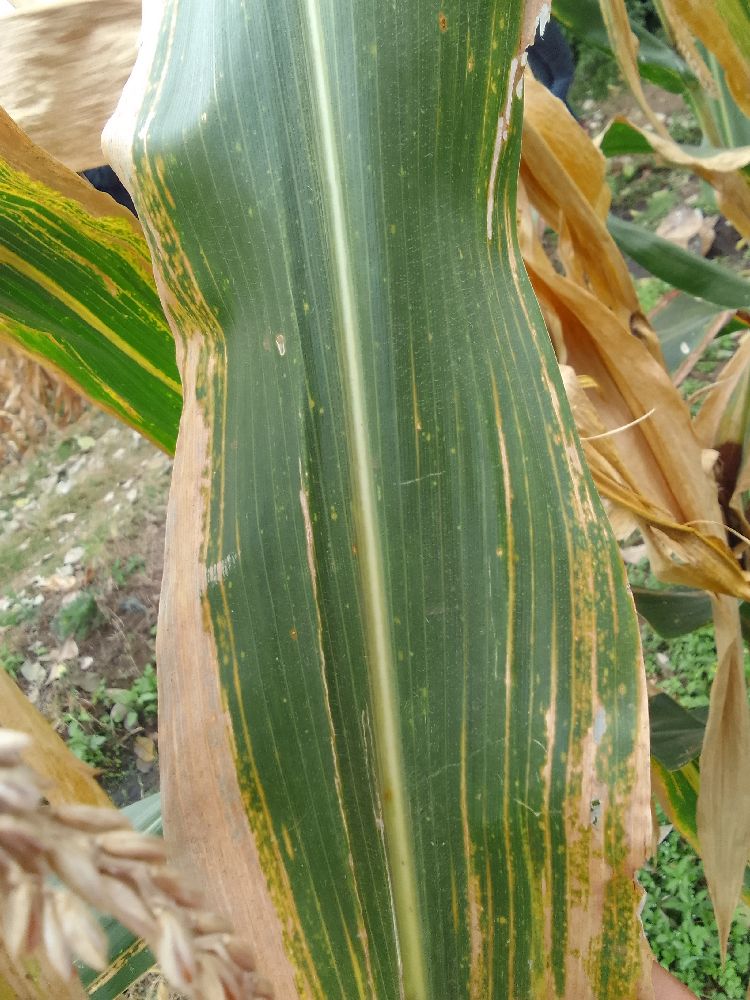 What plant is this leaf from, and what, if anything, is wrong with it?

maize, maize lethal necrosis
